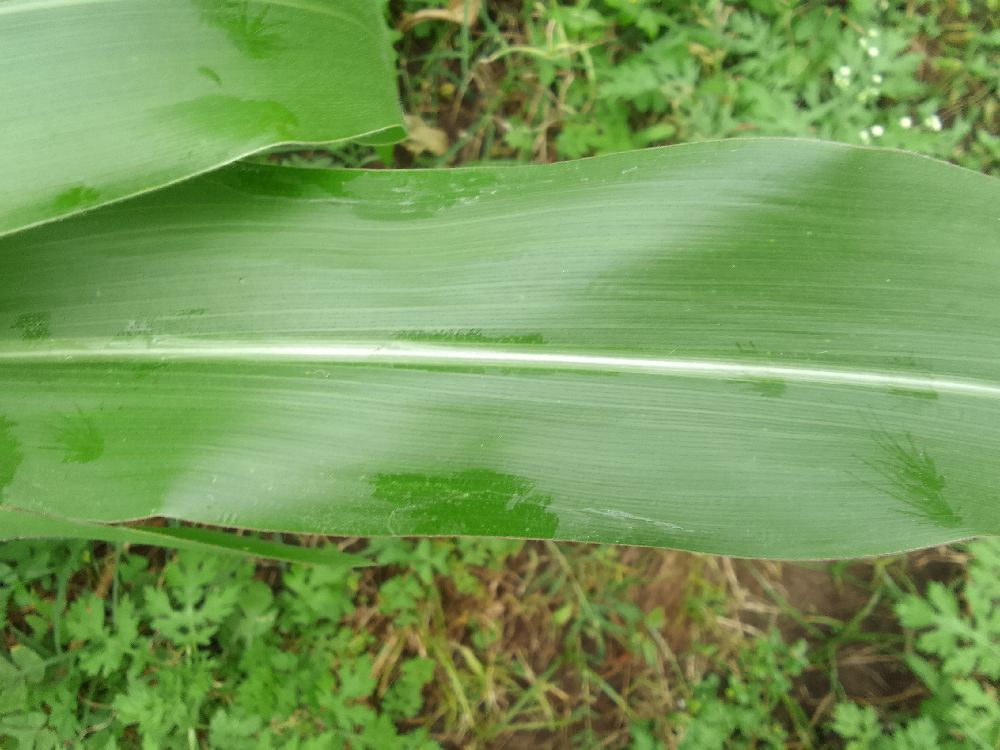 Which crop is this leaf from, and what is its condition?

maize, healthy
